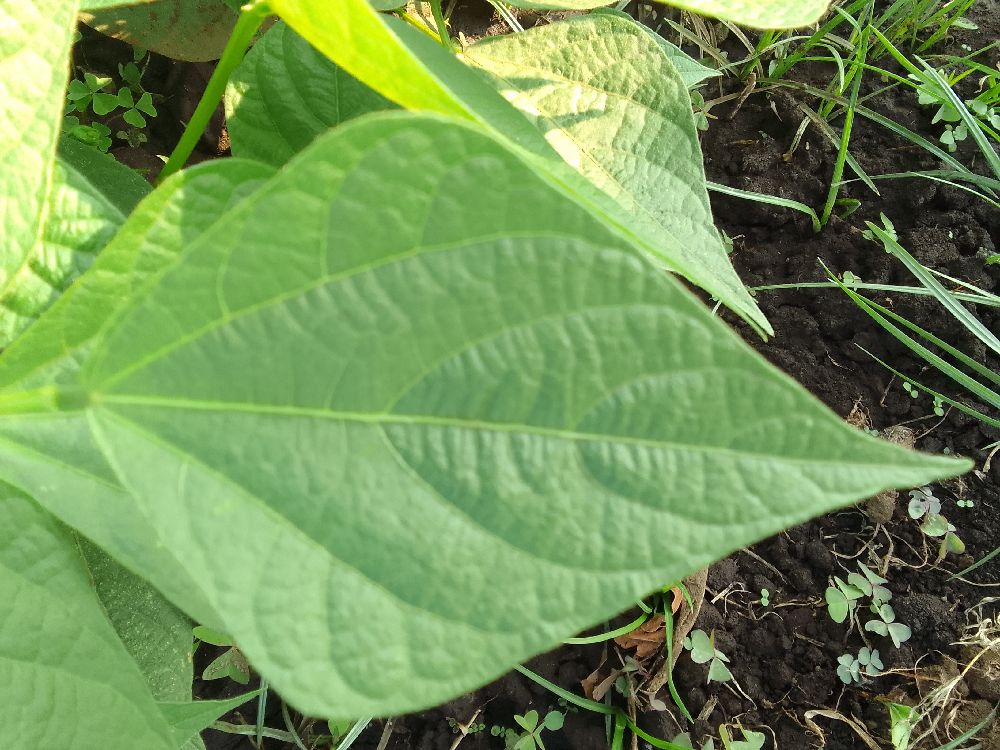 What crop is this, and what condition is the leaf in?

common bean, healthy
